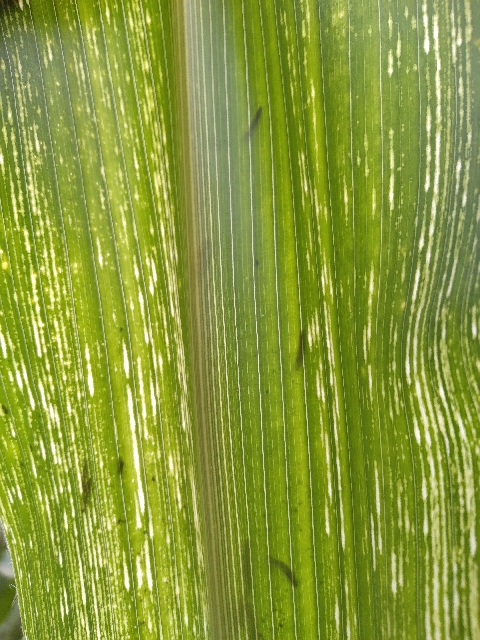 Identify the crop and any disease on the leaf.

maize, maize streak virus
